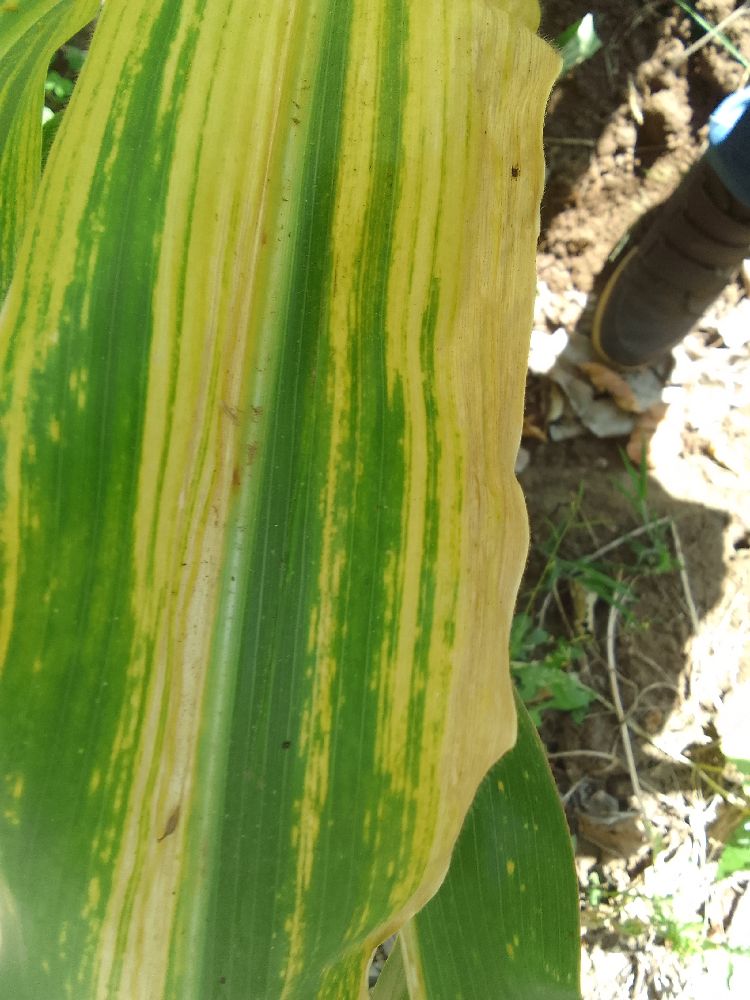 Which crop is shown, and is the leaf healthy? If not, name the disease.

maize, maize lethal necrosis
